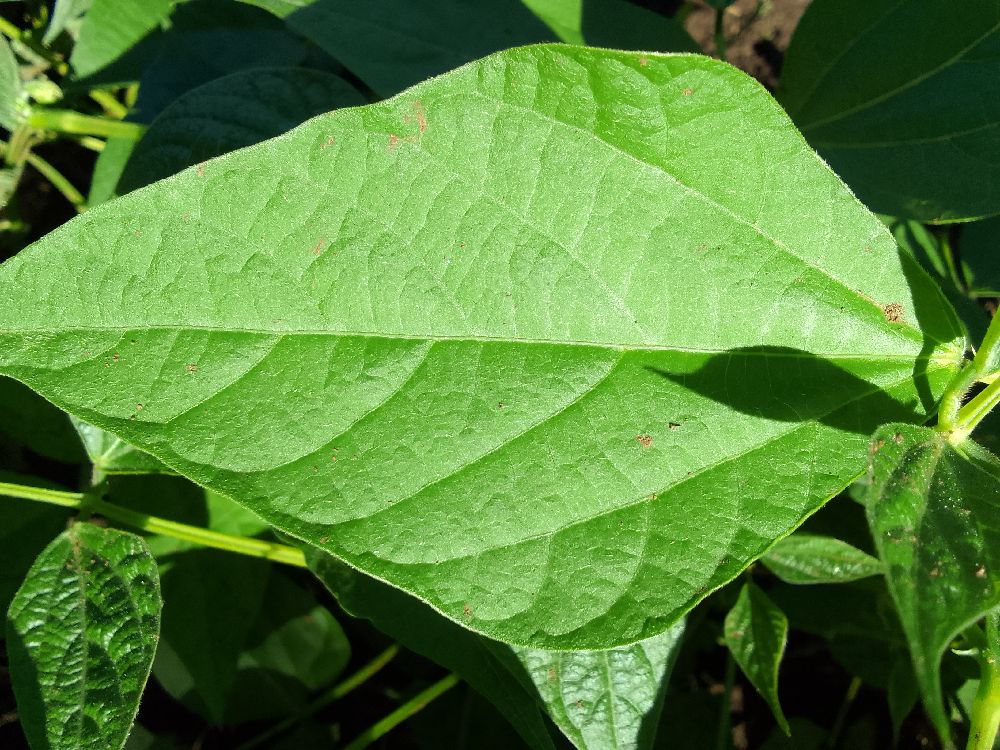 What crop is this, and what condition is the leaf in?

common bean, healthy
